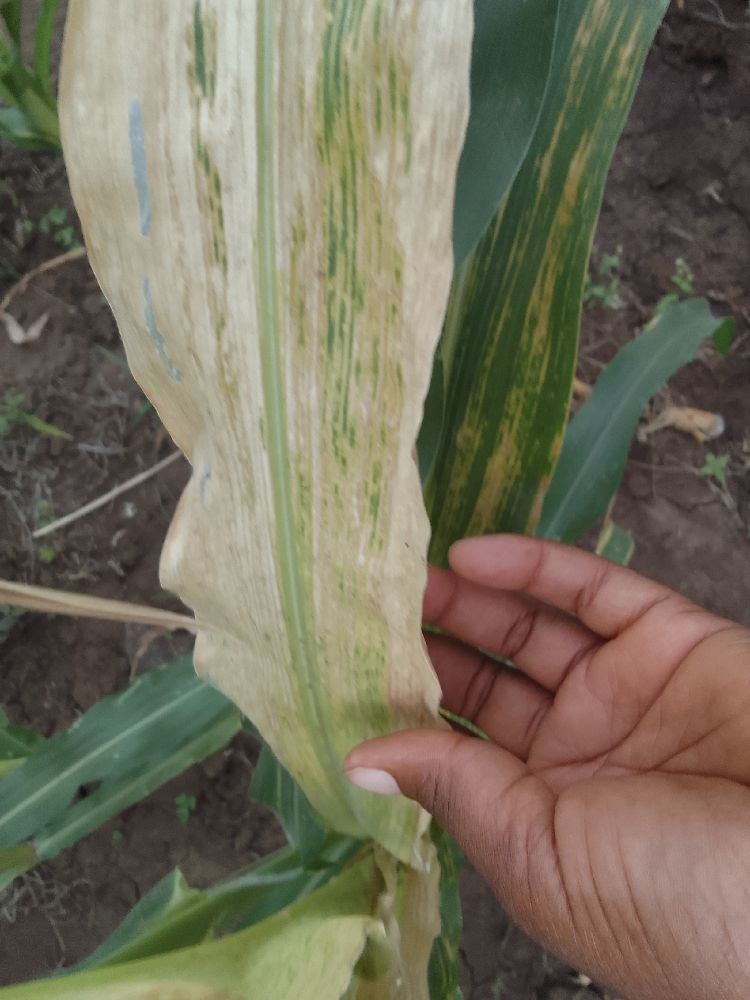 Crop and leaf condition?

maize, maize lethal necrosis
